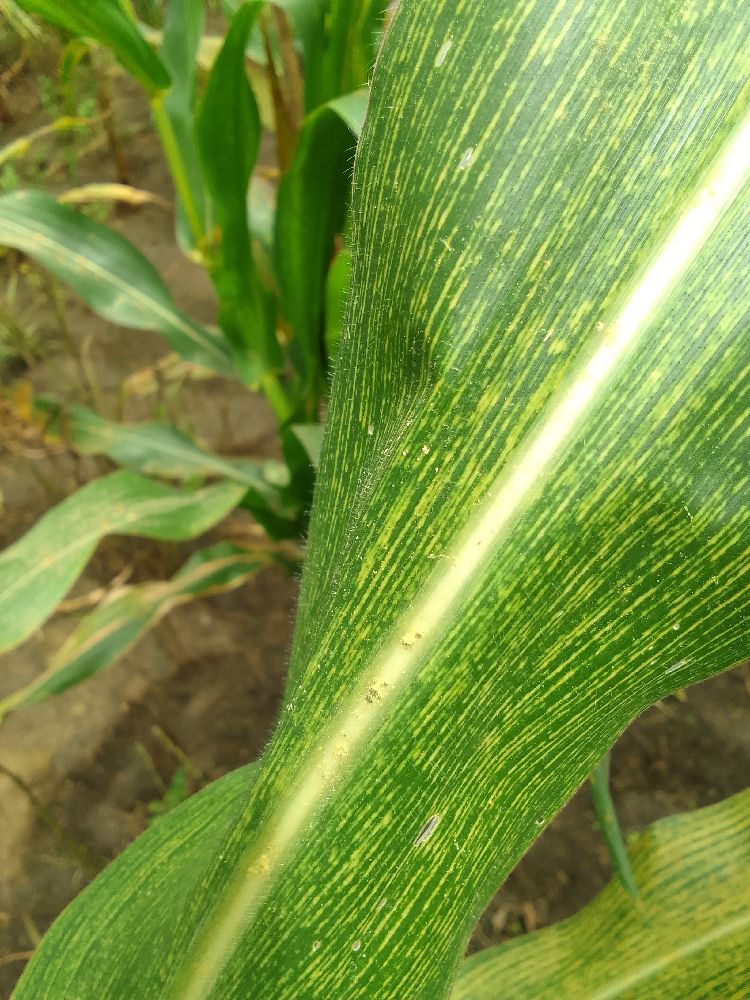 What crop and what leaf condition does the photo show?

maize, maize streak virus
